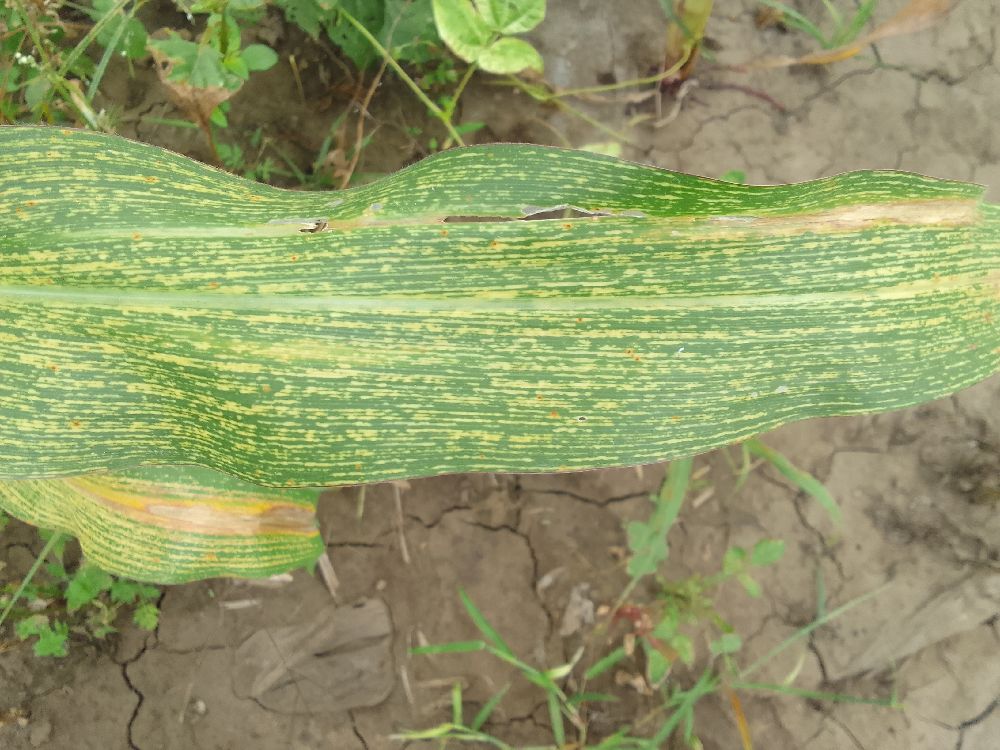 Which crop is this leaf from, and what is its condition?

maize, maize streak virus
